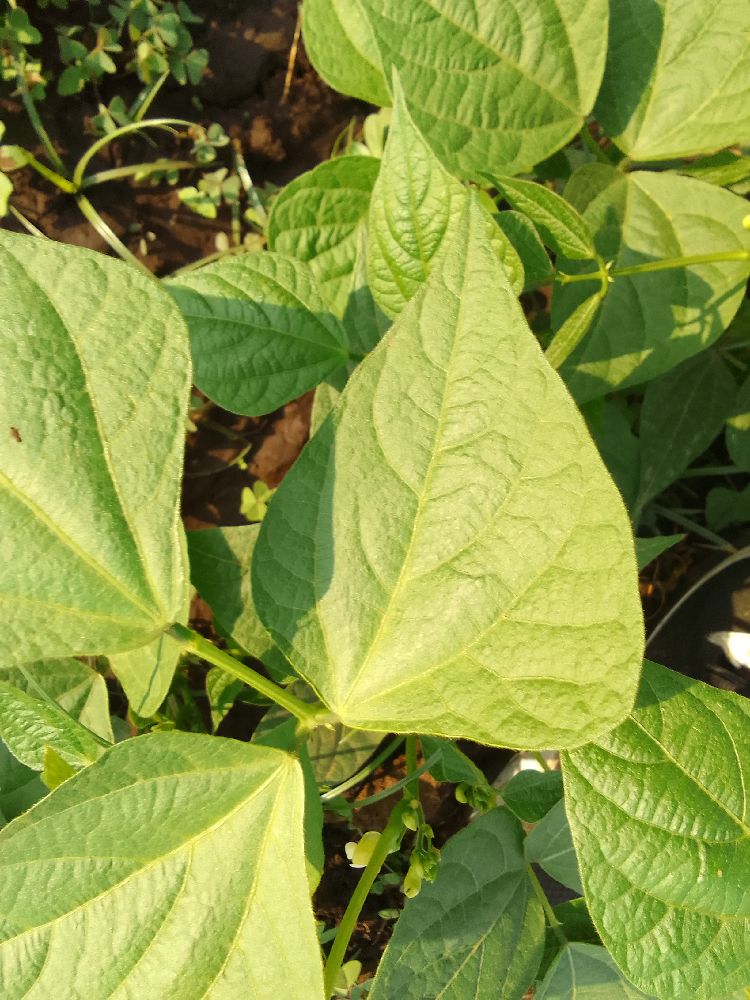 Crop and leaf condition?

common bean, healthy
